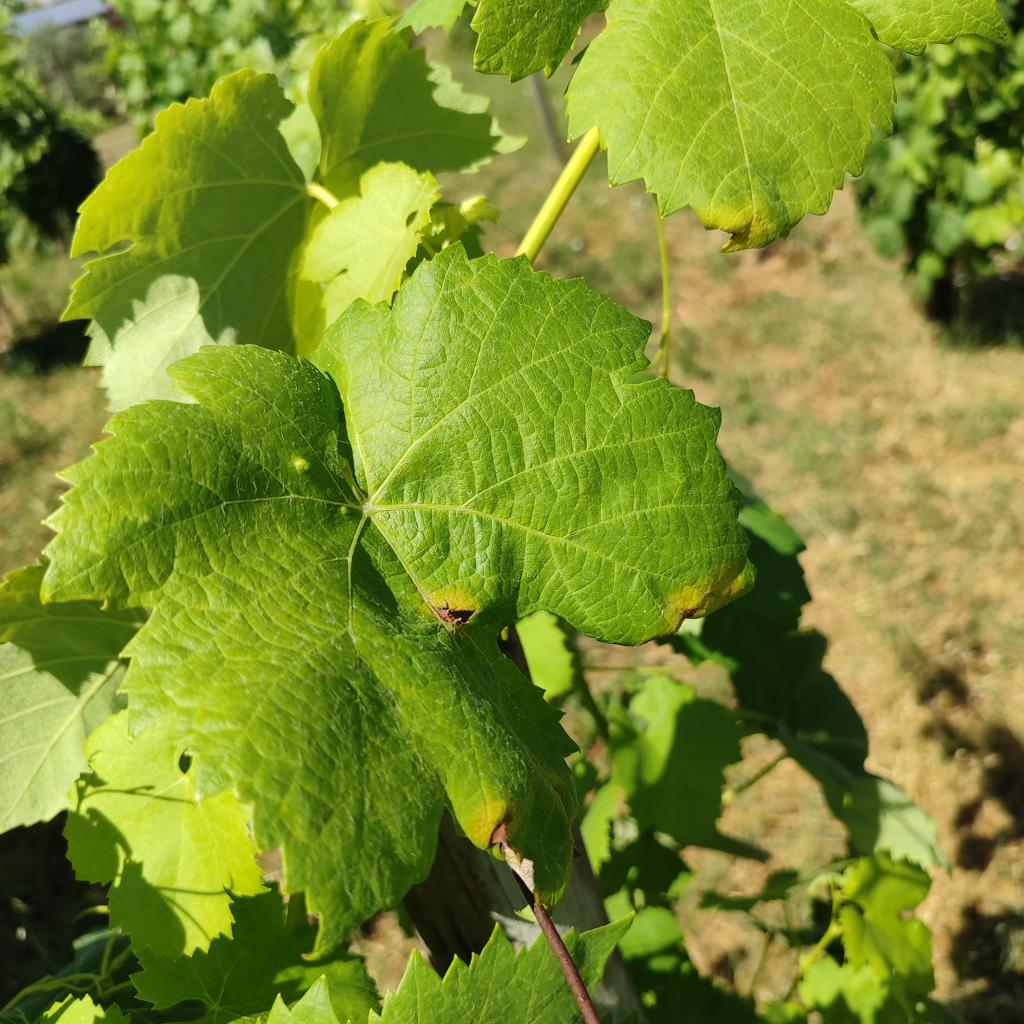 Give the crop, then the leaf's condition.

grapevine, downy mildew
